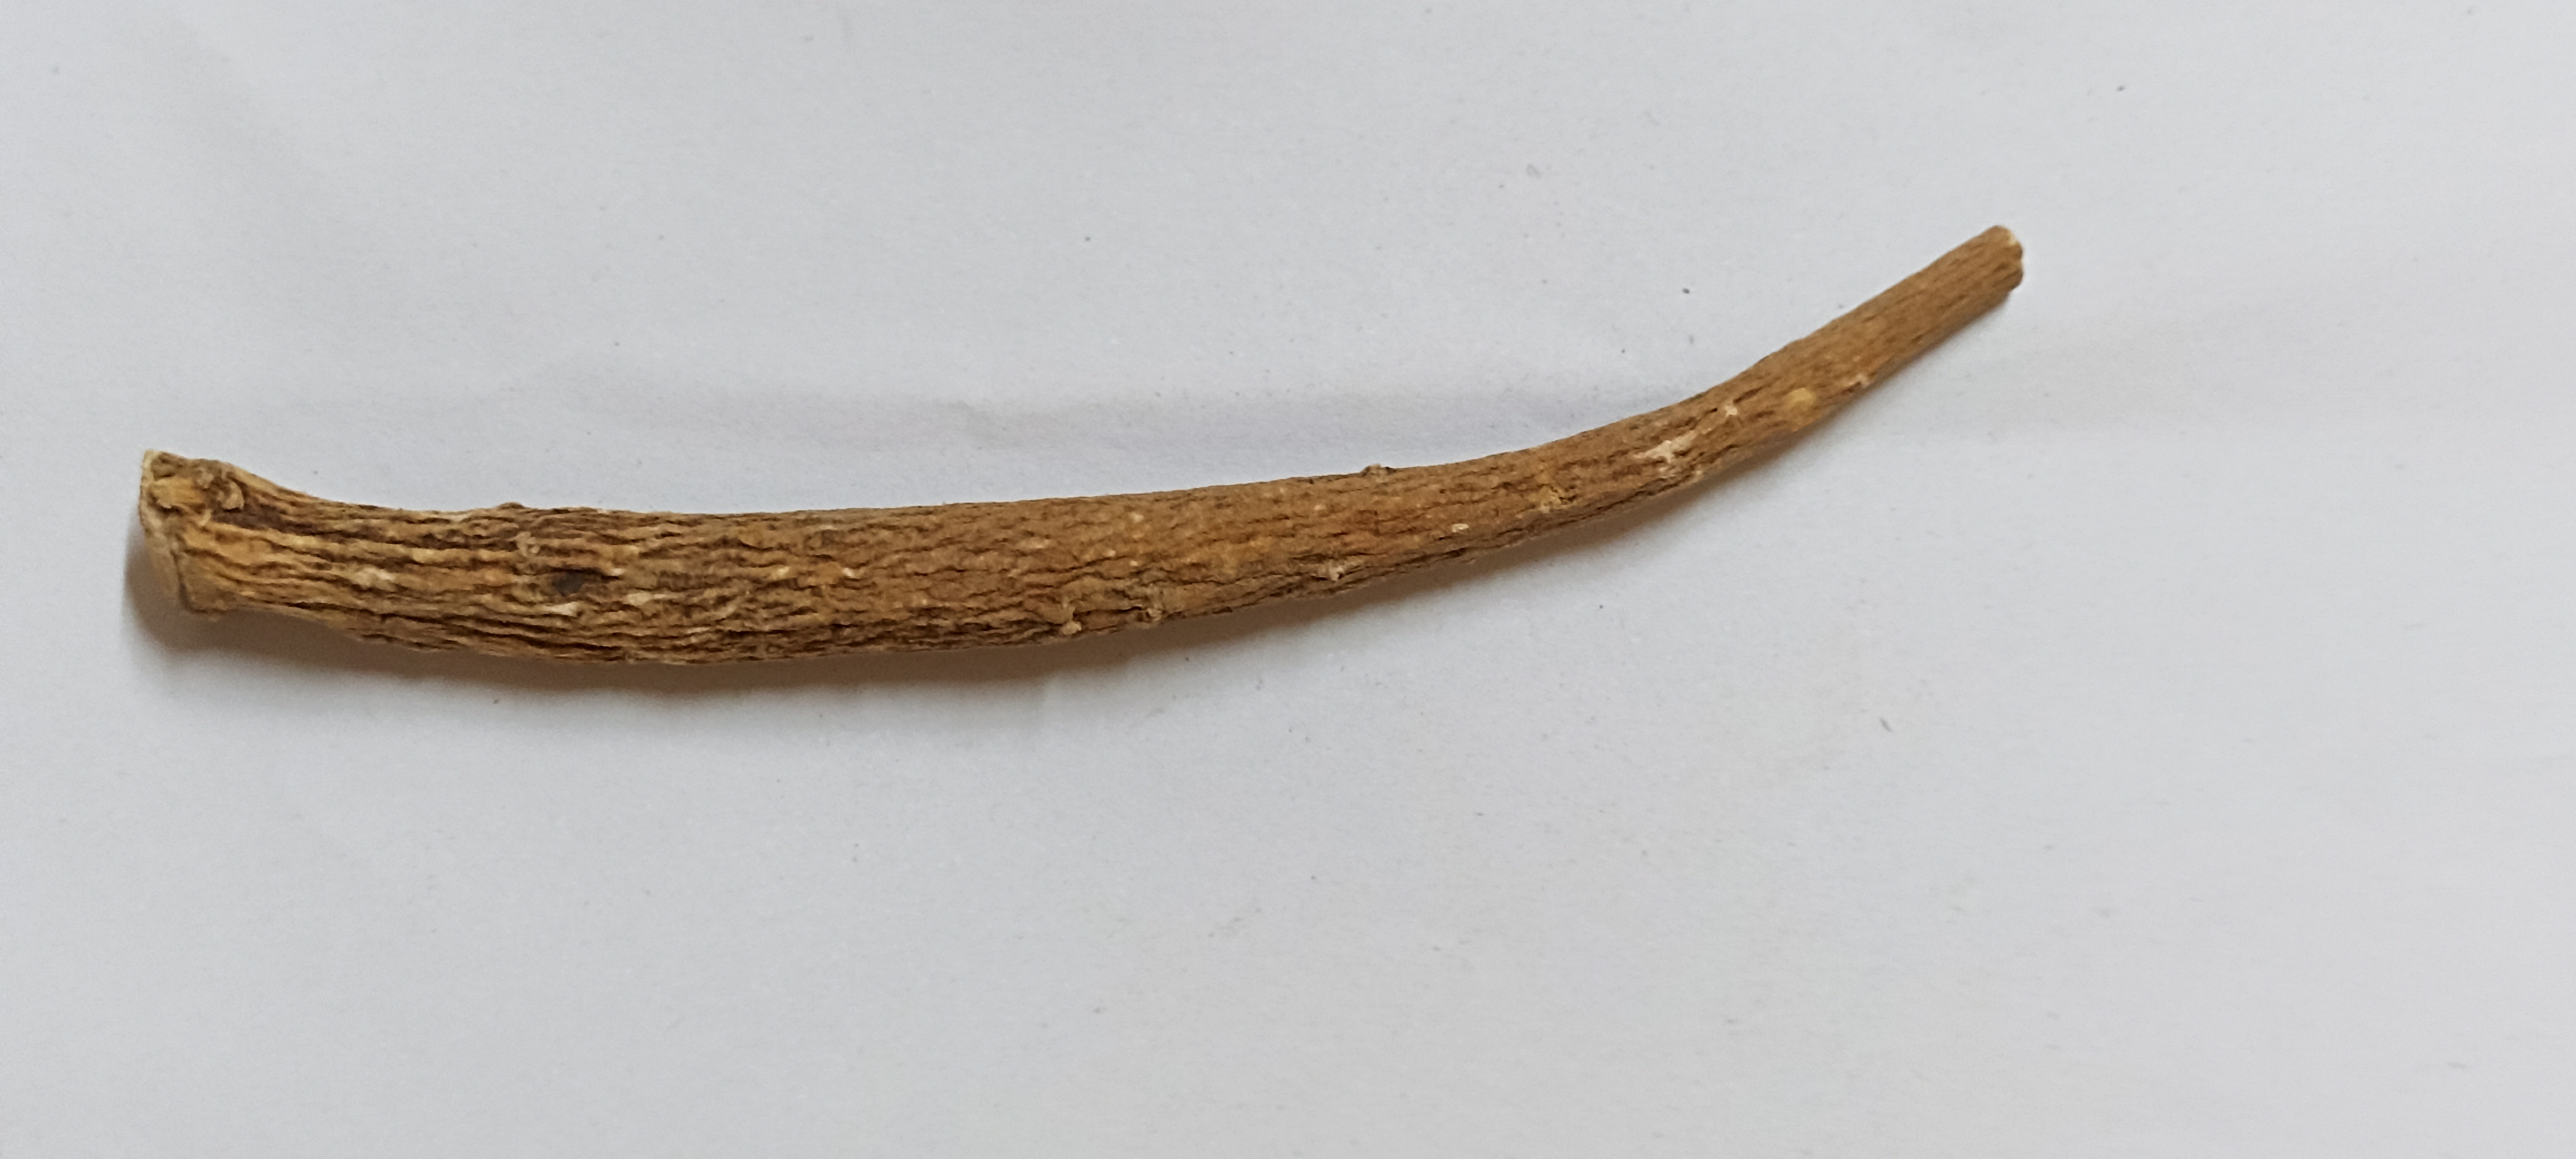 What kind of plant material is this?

ashwagandha
